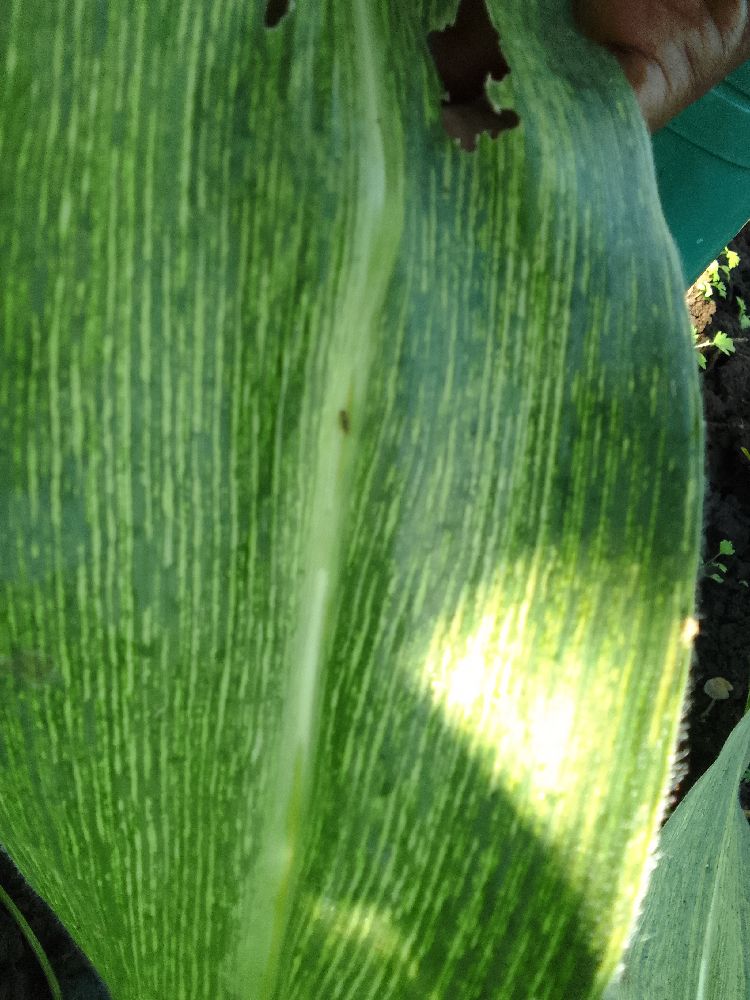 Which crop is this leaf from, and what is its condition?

maize, maize streak virus
